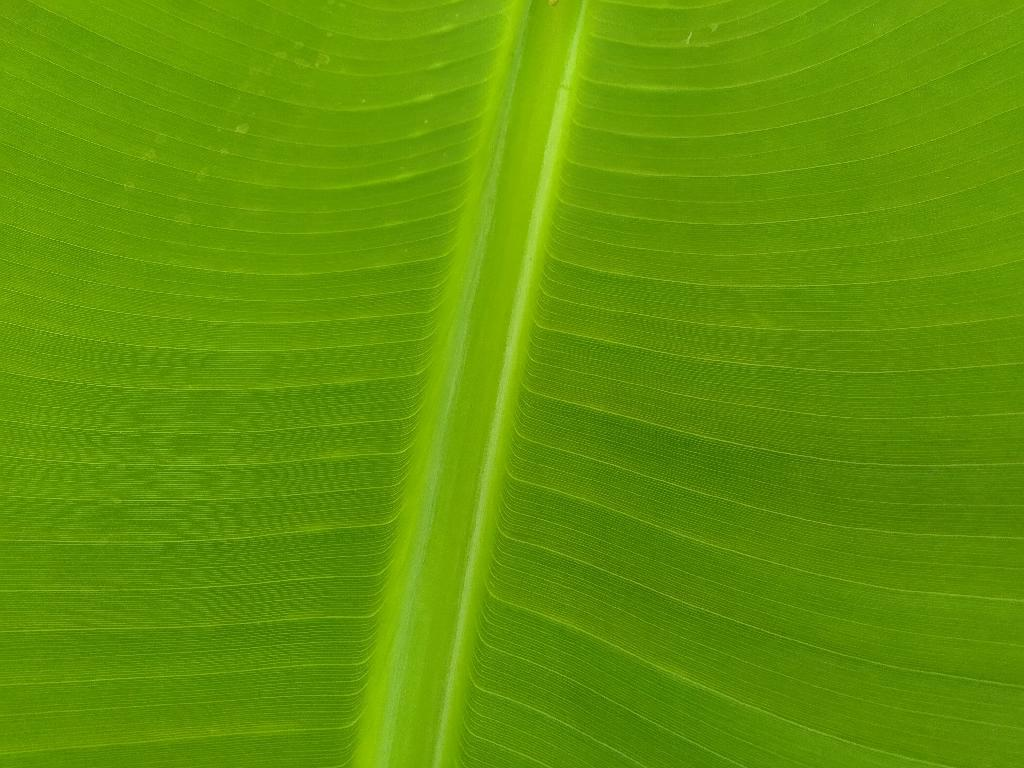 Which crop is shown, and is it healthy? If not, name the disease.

banana, healthy
